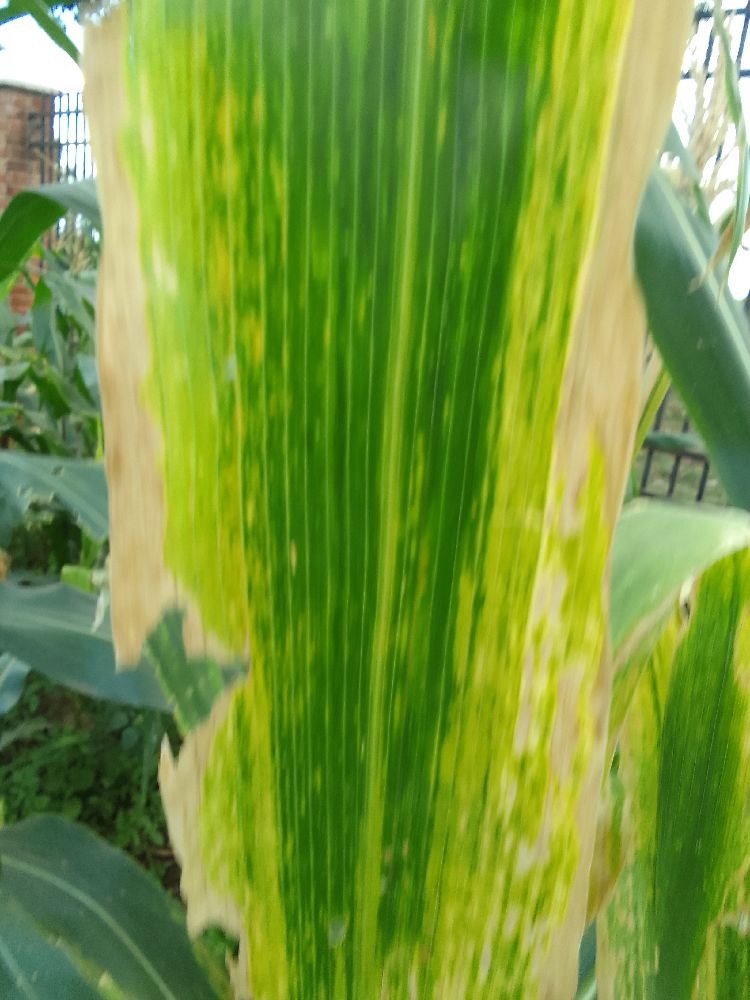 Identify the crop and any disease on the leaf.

maize, maize lethal necrosis
